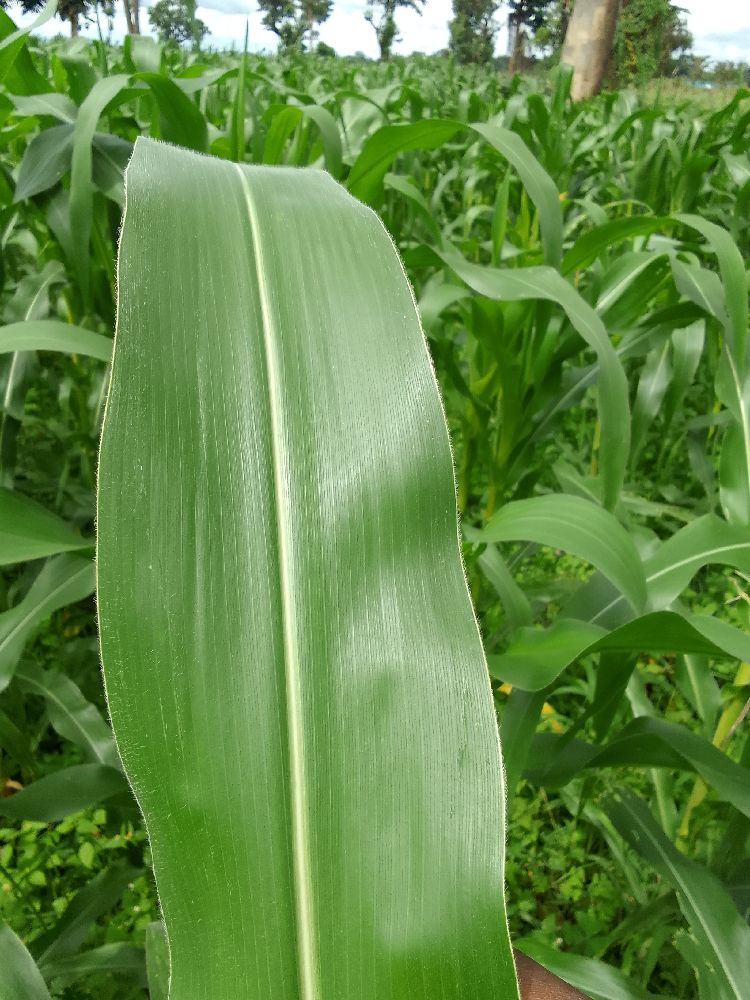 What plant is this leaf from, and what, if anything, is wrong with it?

maize, healthy
